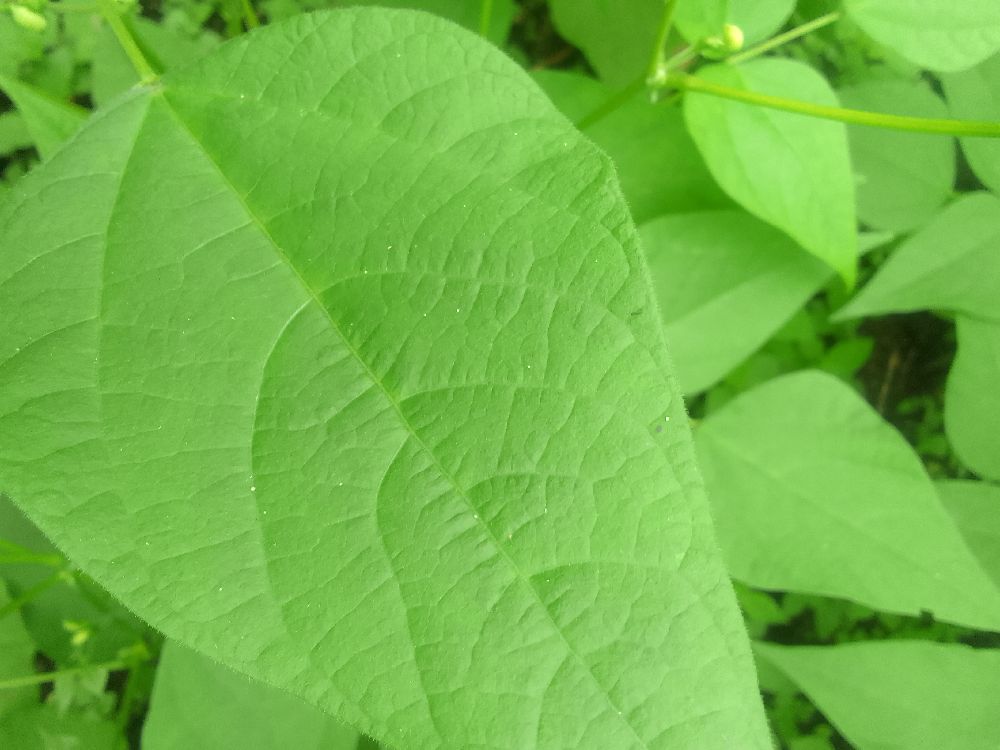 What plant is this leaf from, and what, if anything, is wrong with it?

common bean, healthy
